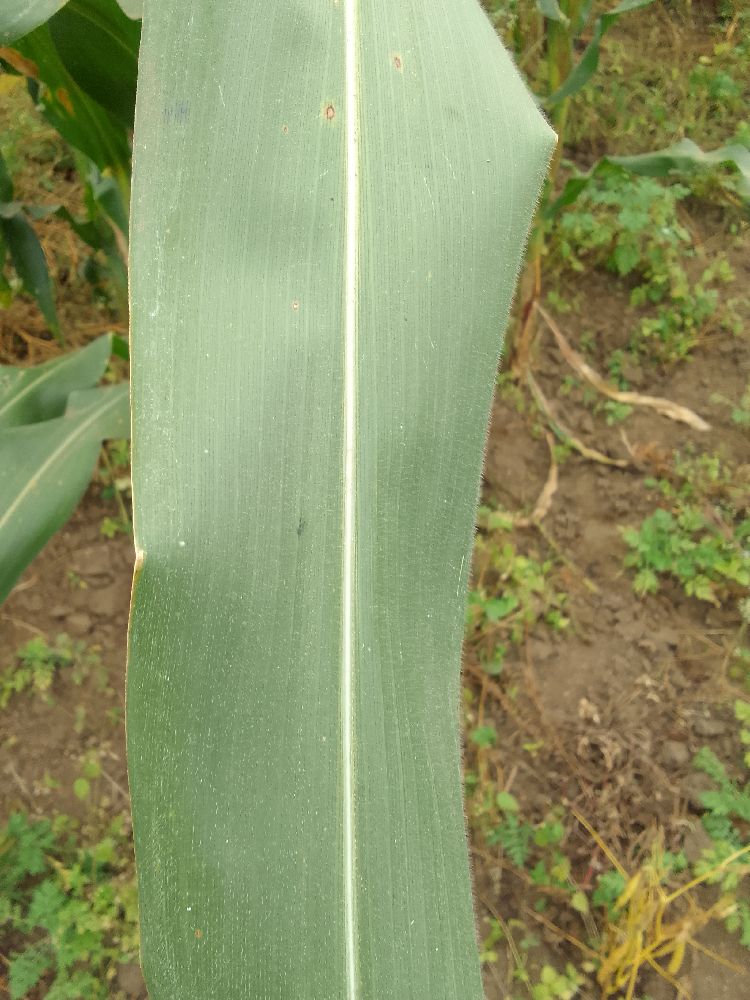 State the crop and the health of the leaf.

maize, healthy
